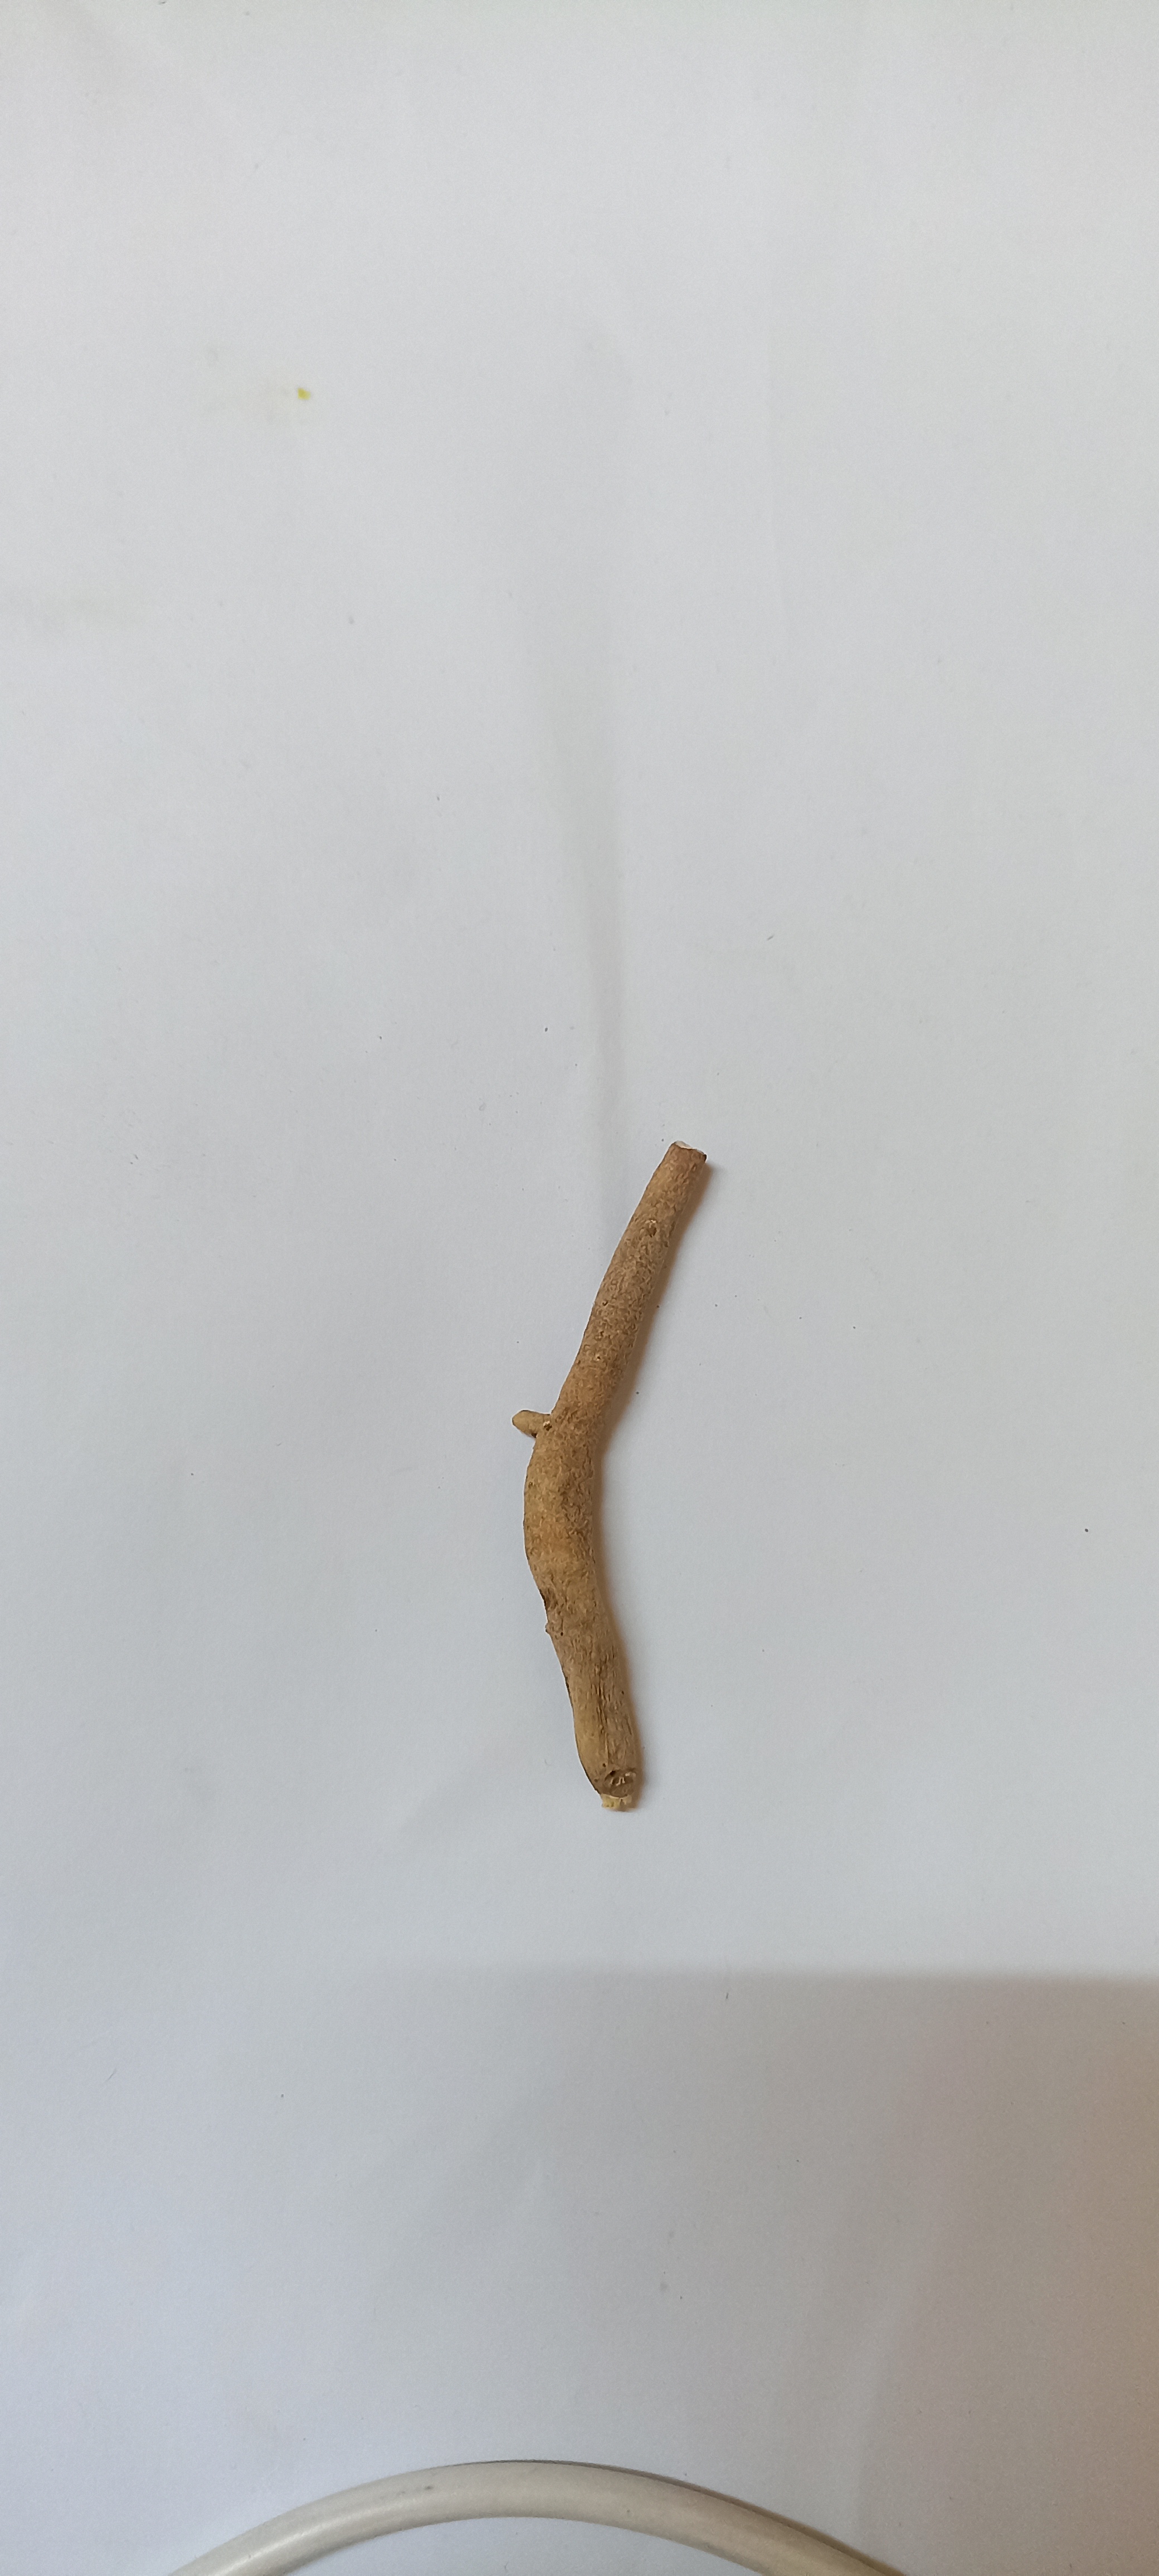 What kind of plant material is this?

ashwagandha
